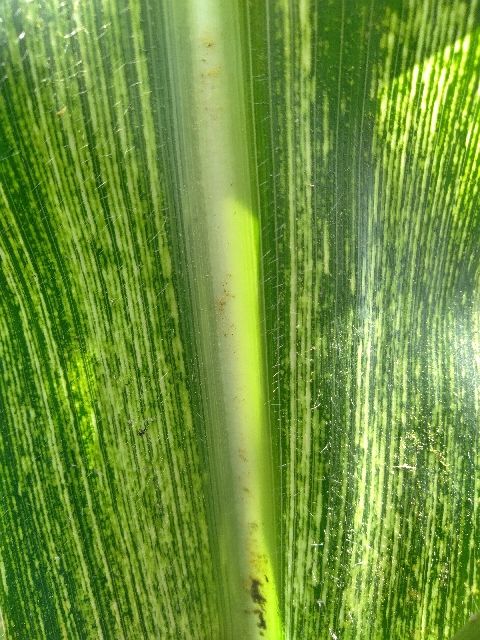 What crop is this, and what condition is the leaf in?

maize, maize streak virus
